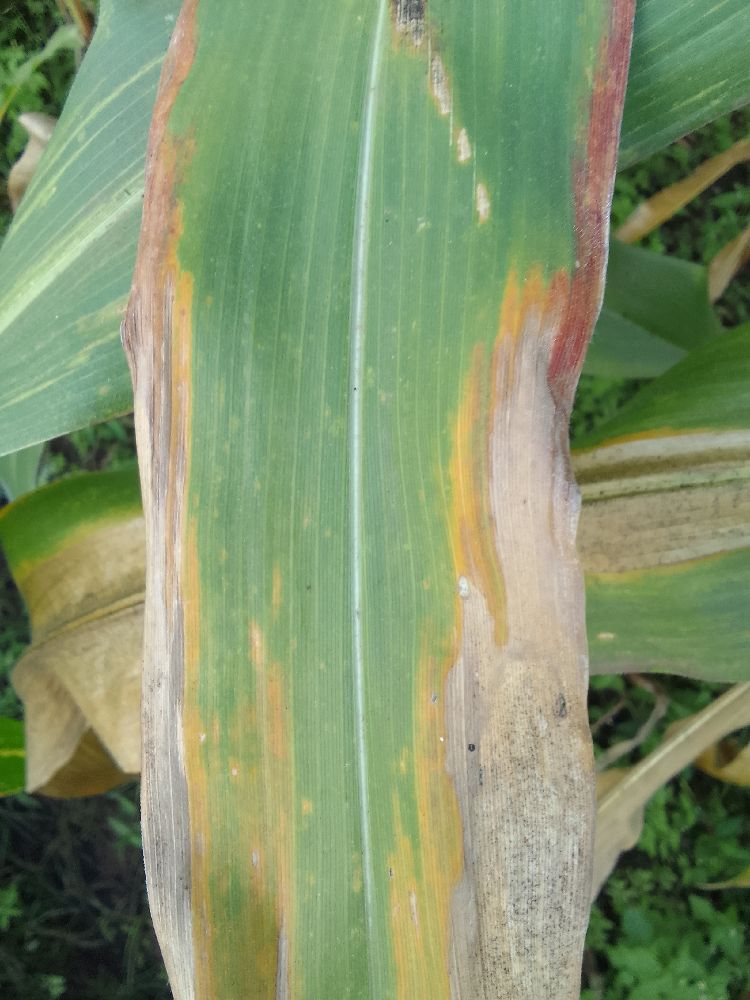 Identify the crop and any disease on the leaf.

maize, maize lethal necrosis
